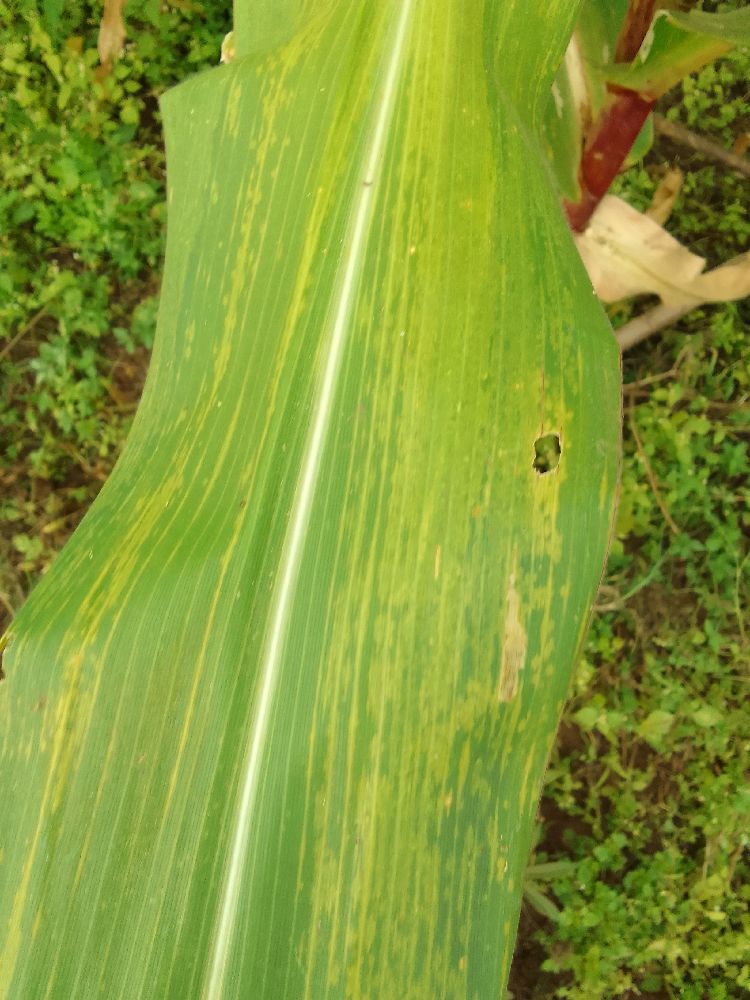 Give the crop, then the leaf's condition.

maize, maize lethal necrosis
